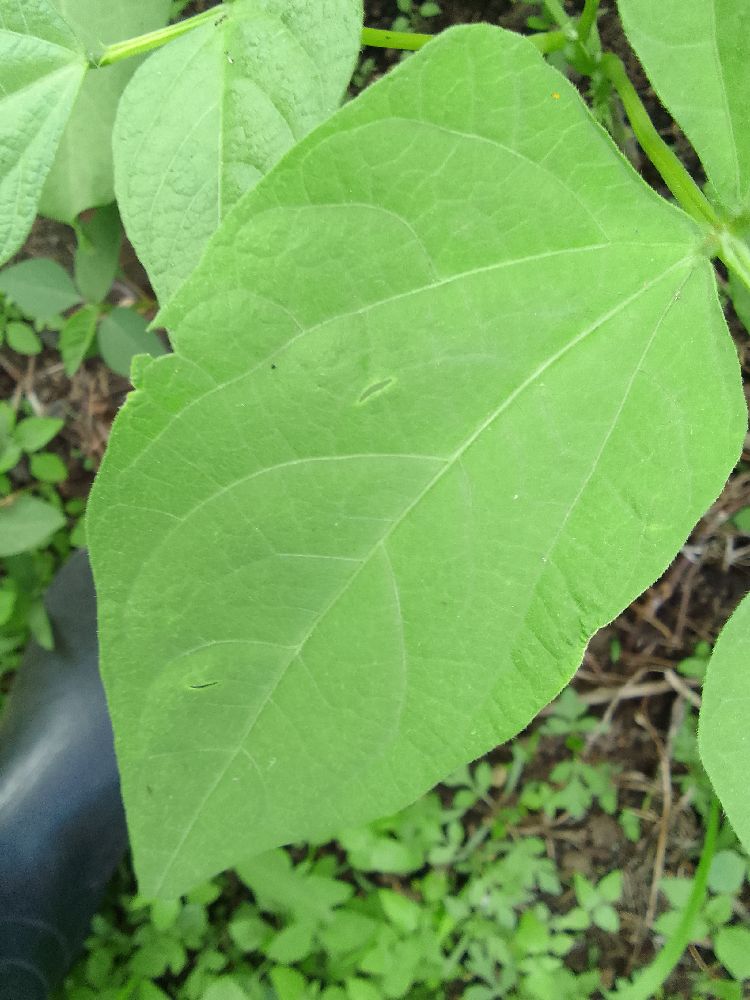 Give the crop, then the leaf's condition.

common bean, healthy
